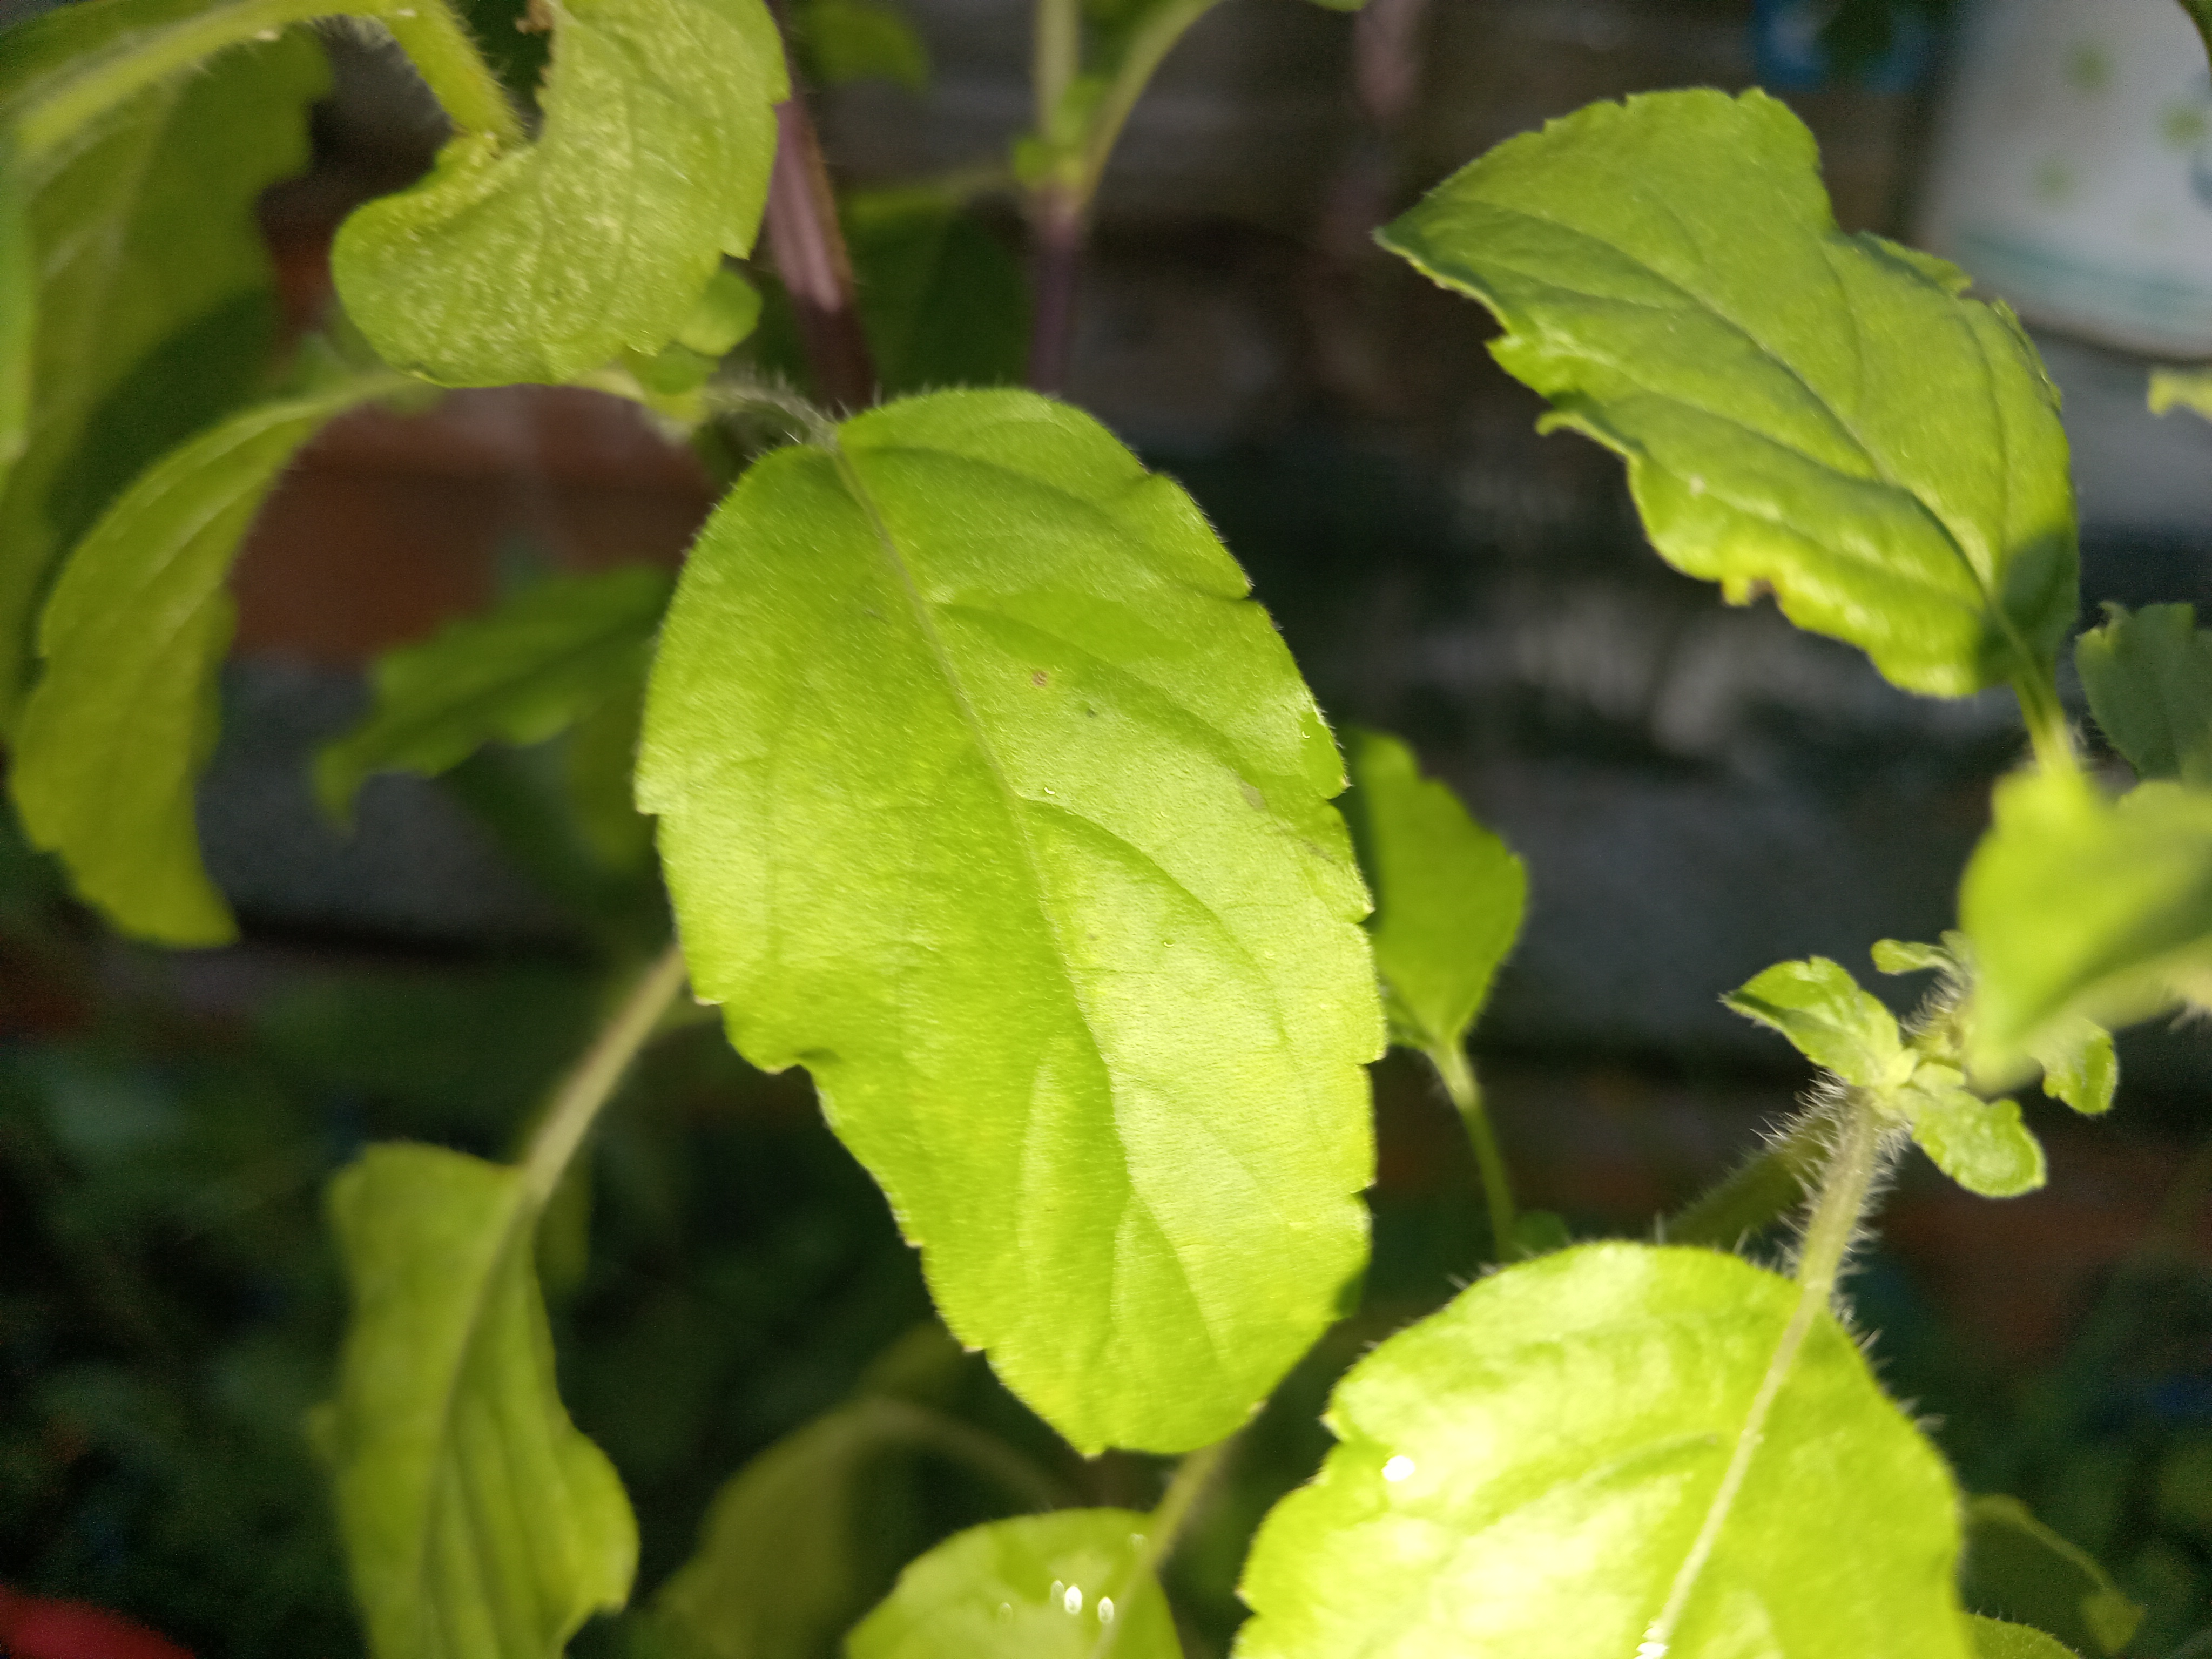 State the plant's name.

tulshi
